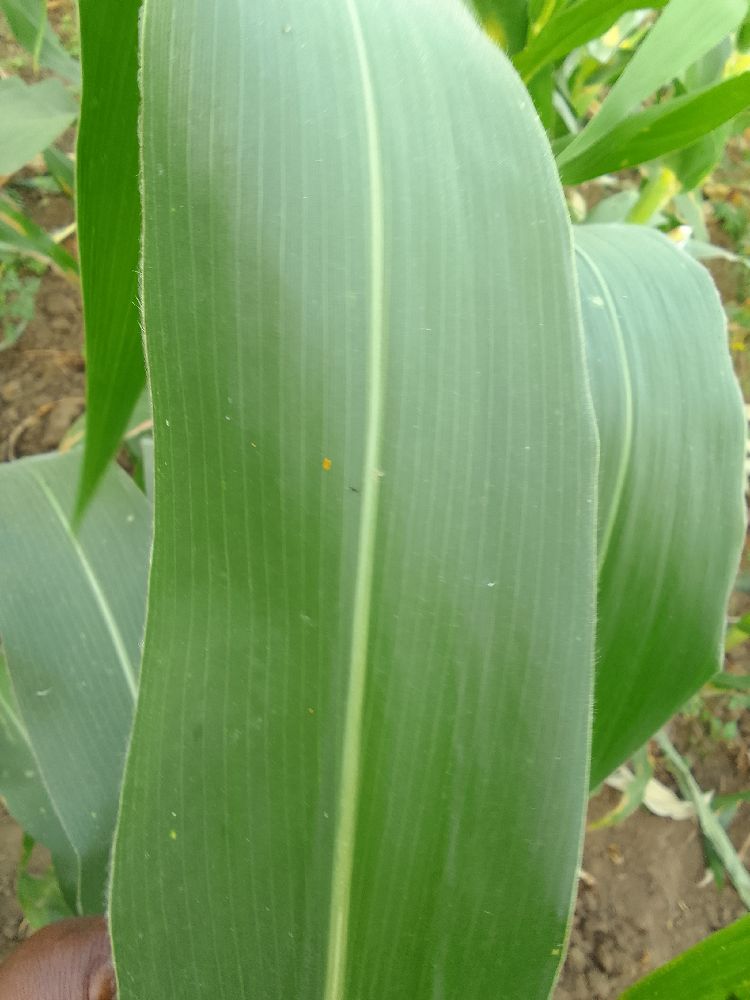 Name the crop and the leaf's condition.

common bean, healthy
